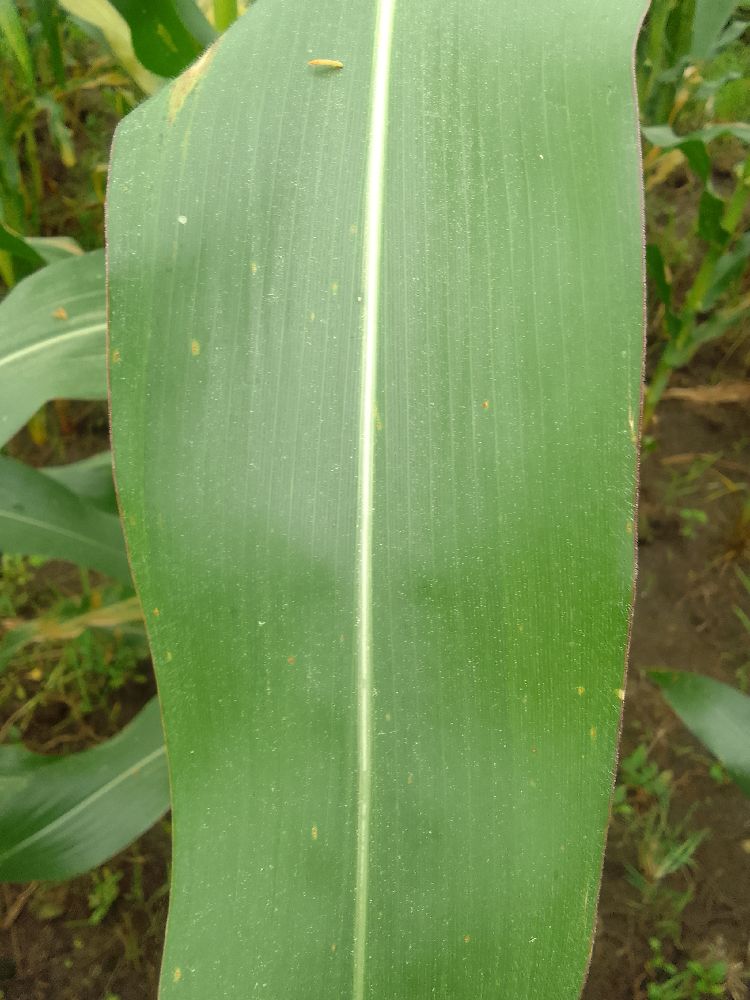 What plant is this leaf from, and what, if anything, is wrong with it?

maize, healthy
